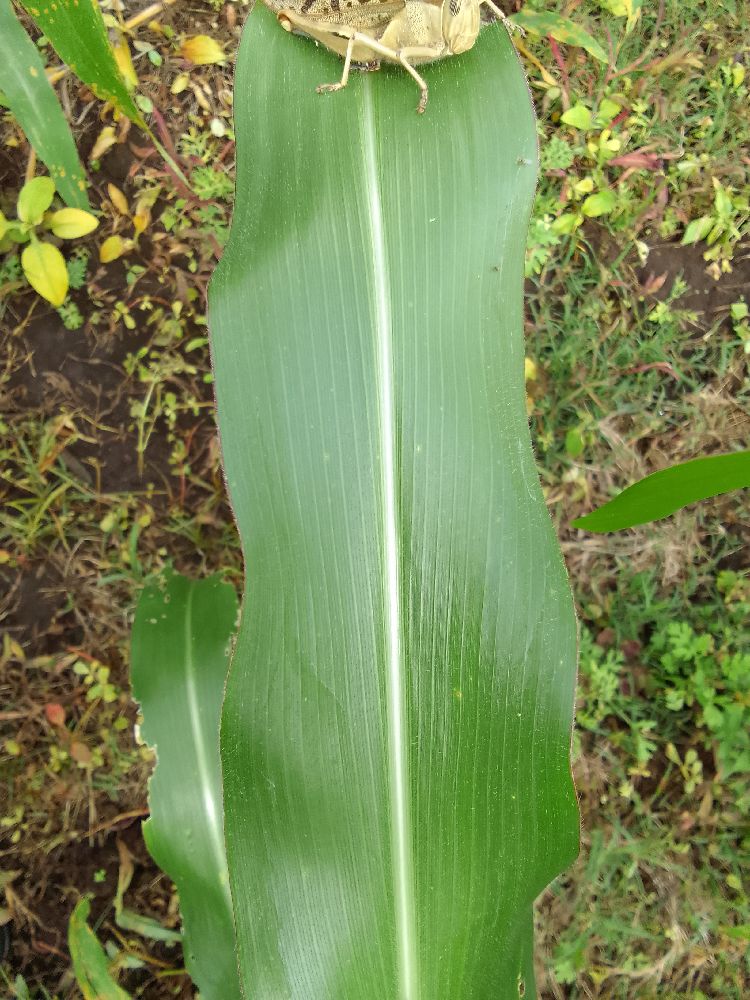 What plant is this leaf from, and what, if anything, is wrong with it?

maize, healthy
